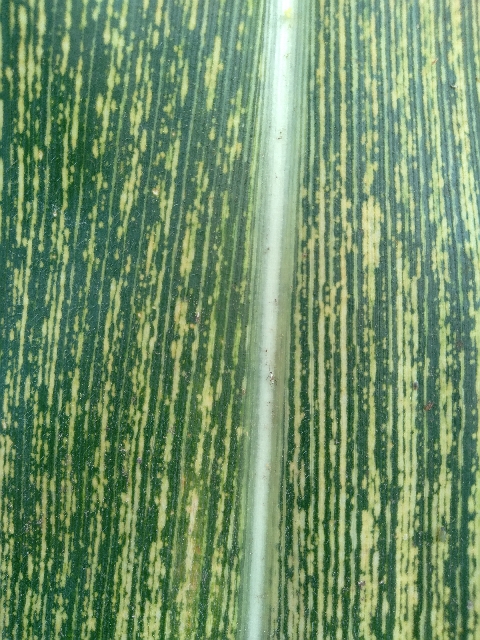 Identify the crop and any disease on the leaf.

maize, maize streak virus
